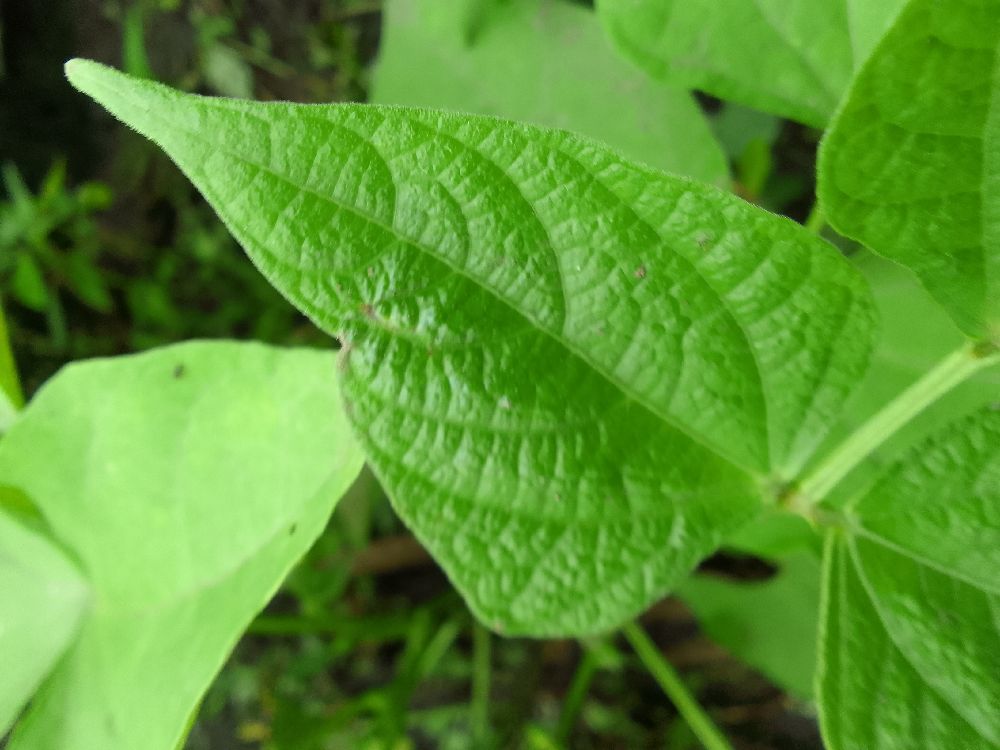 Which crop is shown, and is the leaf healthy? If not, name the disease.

common bean, healthy
